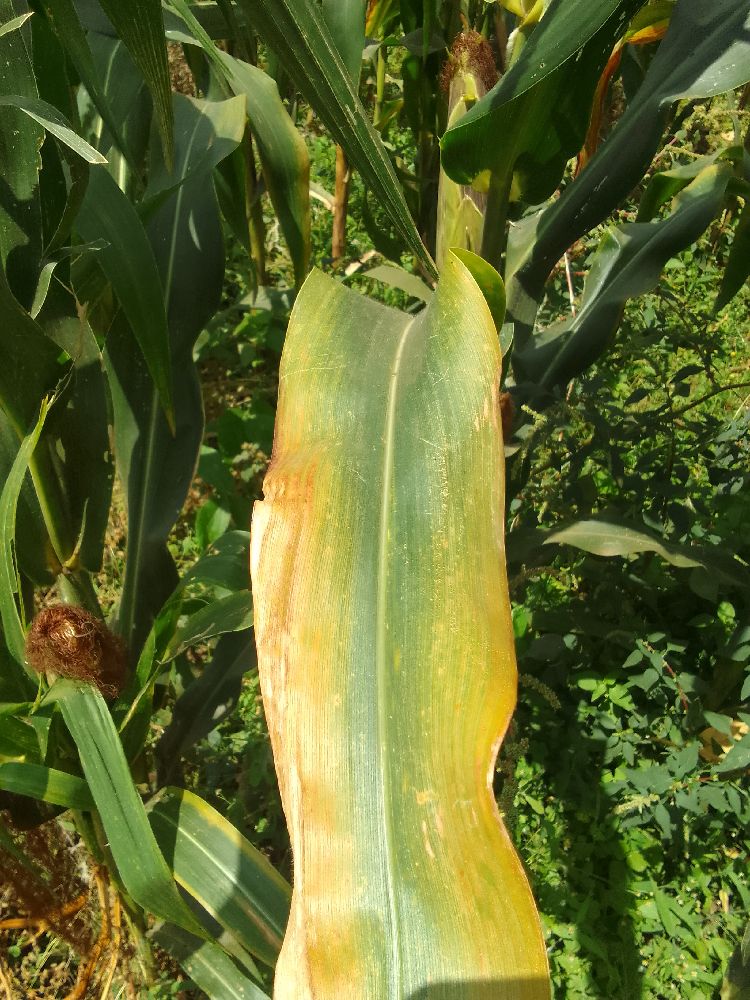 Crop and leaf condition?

maize, healthy
